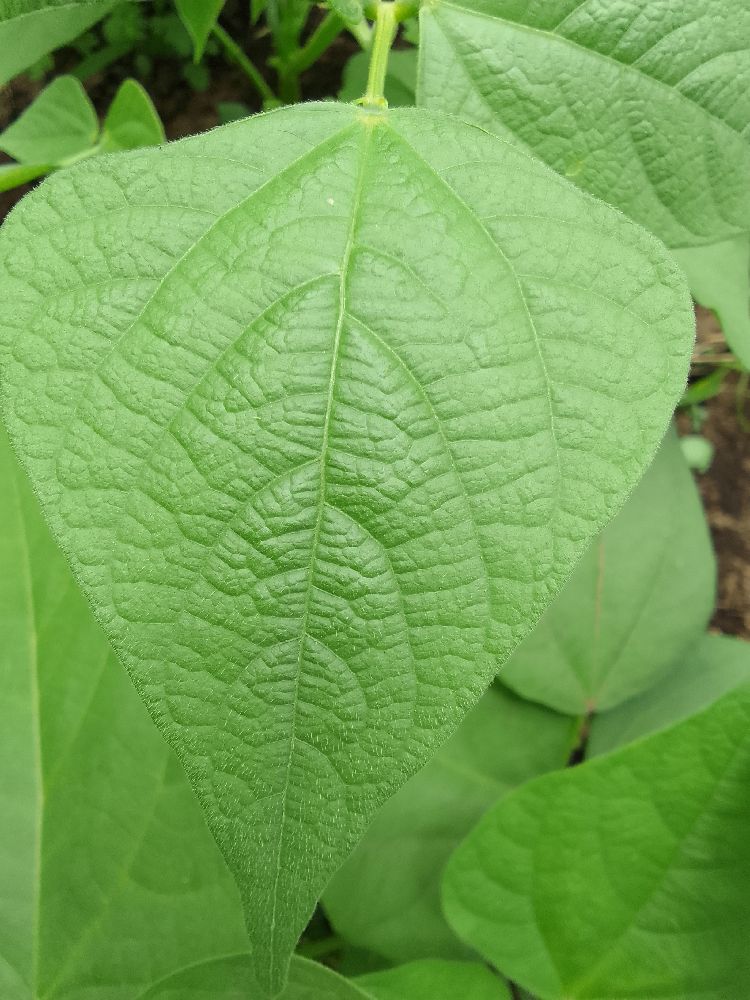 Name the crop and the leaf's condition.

common bean, healthy
